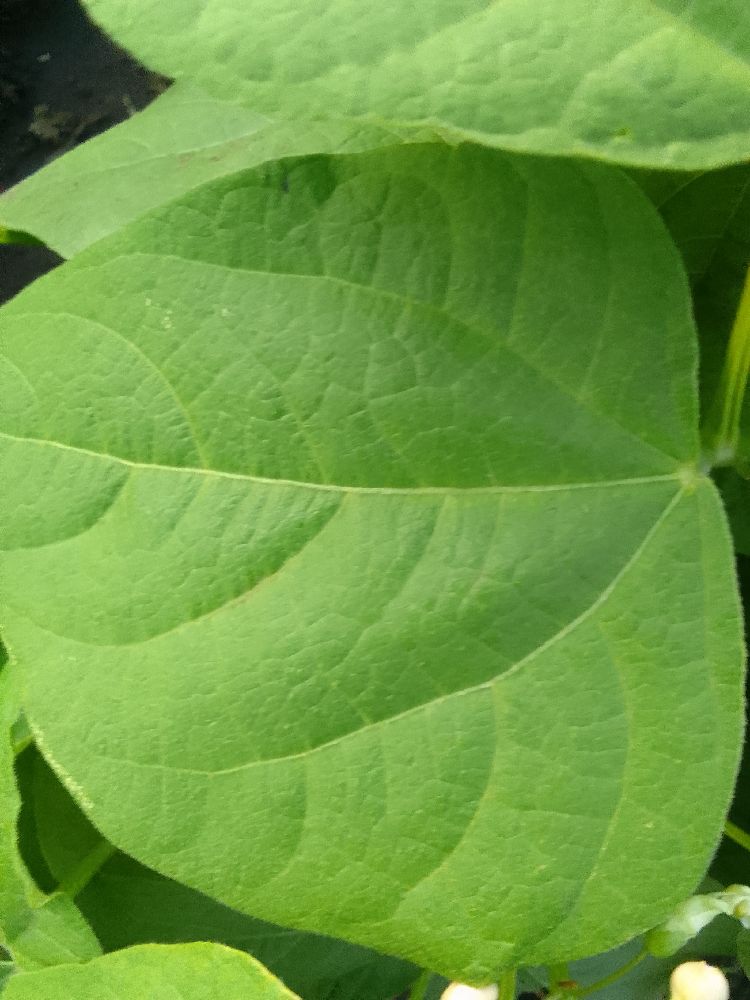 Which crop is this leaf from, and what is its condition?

common bean, healthy
